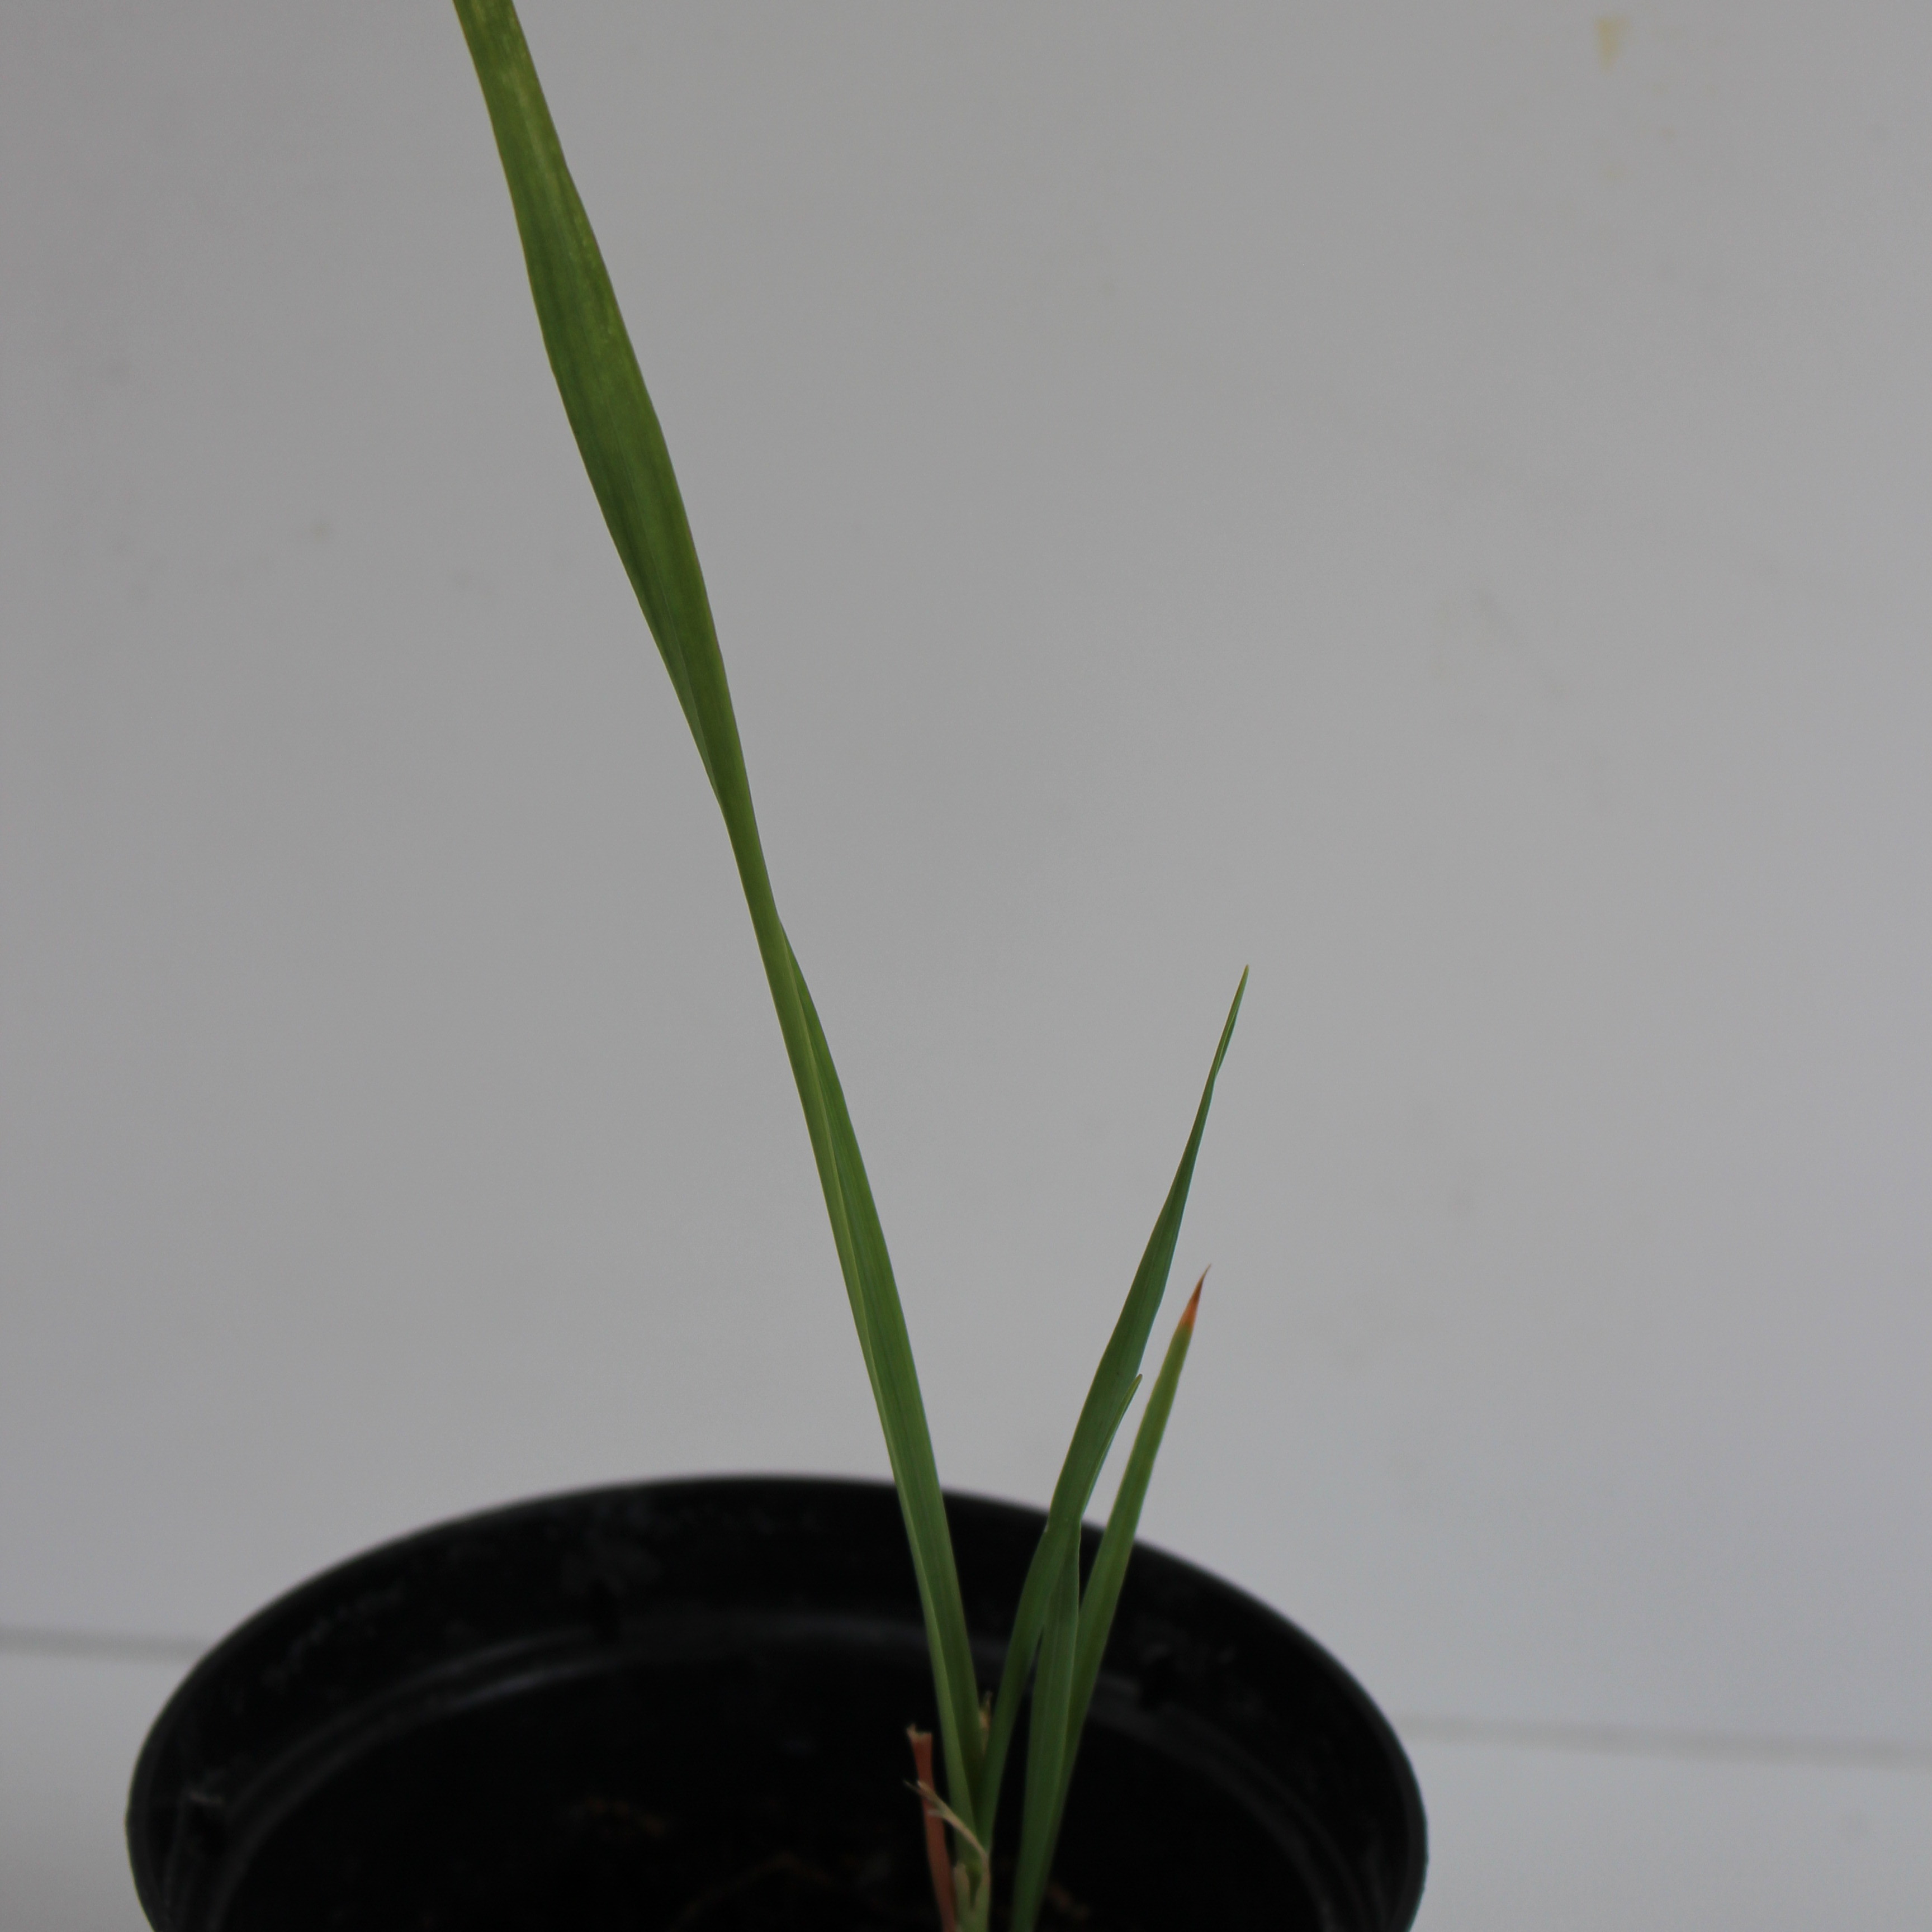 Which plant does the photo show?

Avena sterilis
